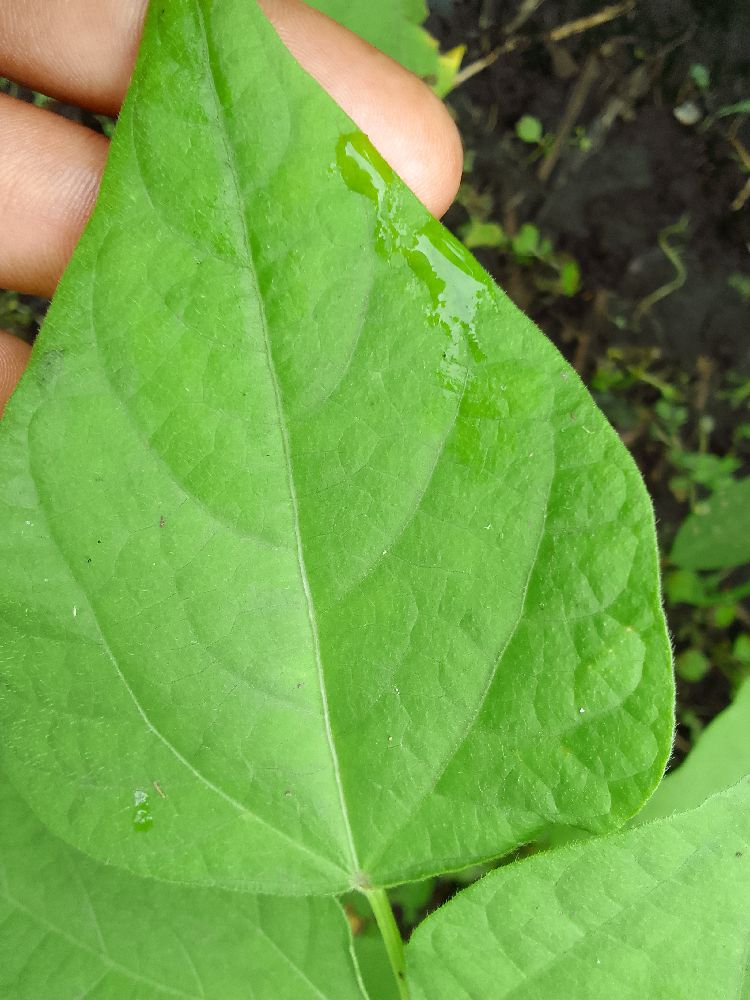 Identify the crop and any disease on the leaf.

common bean, healthy
